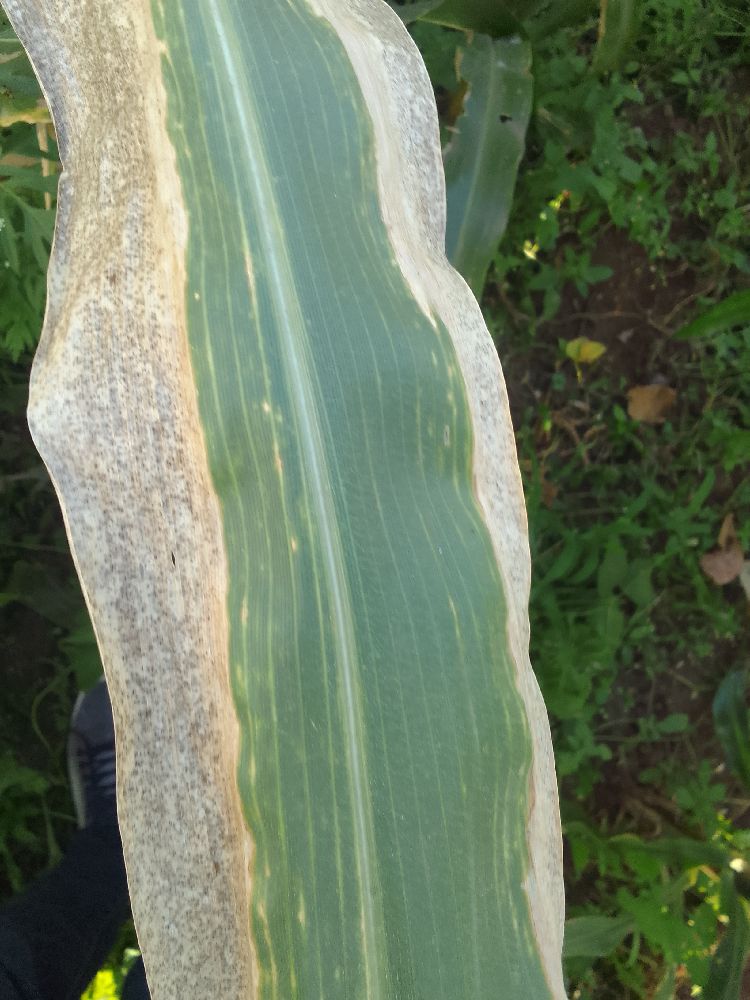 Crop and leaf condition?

maize, maize lethal necrosis
